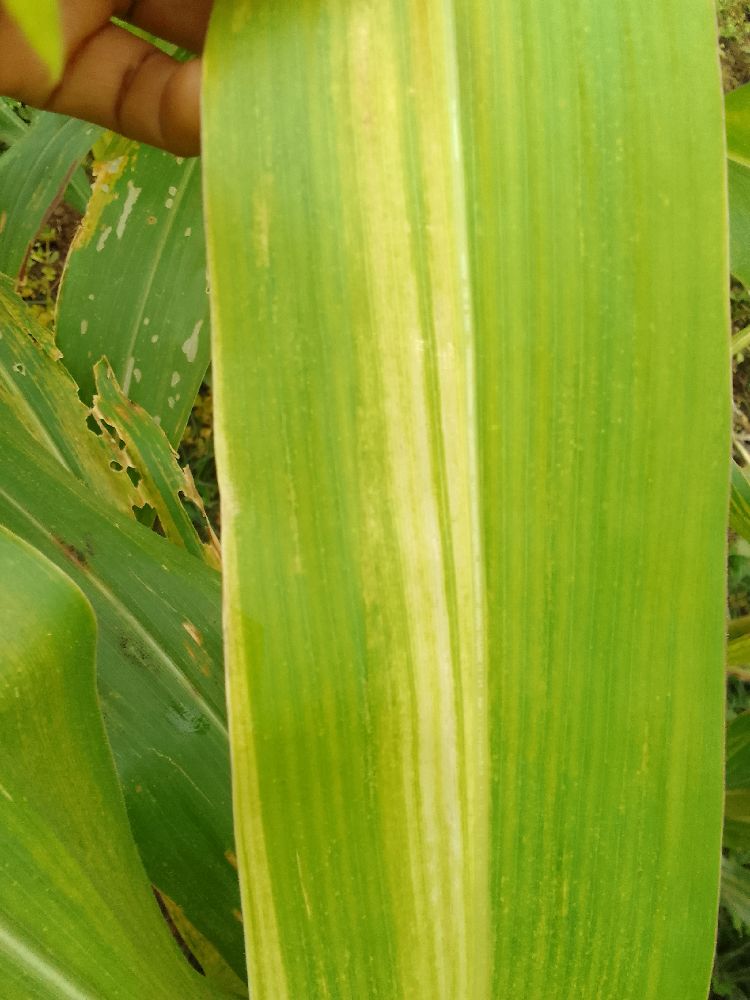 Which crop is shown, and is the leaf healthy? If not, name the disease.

maize, maize lethal necrosis
